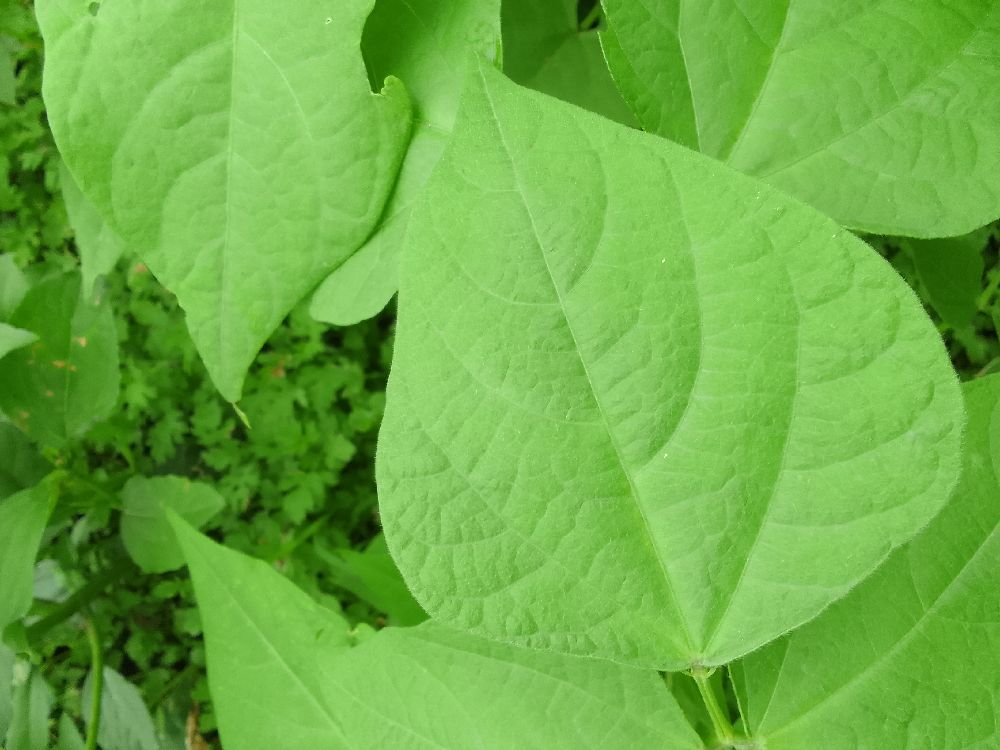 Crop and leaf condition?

common bean, healthy
